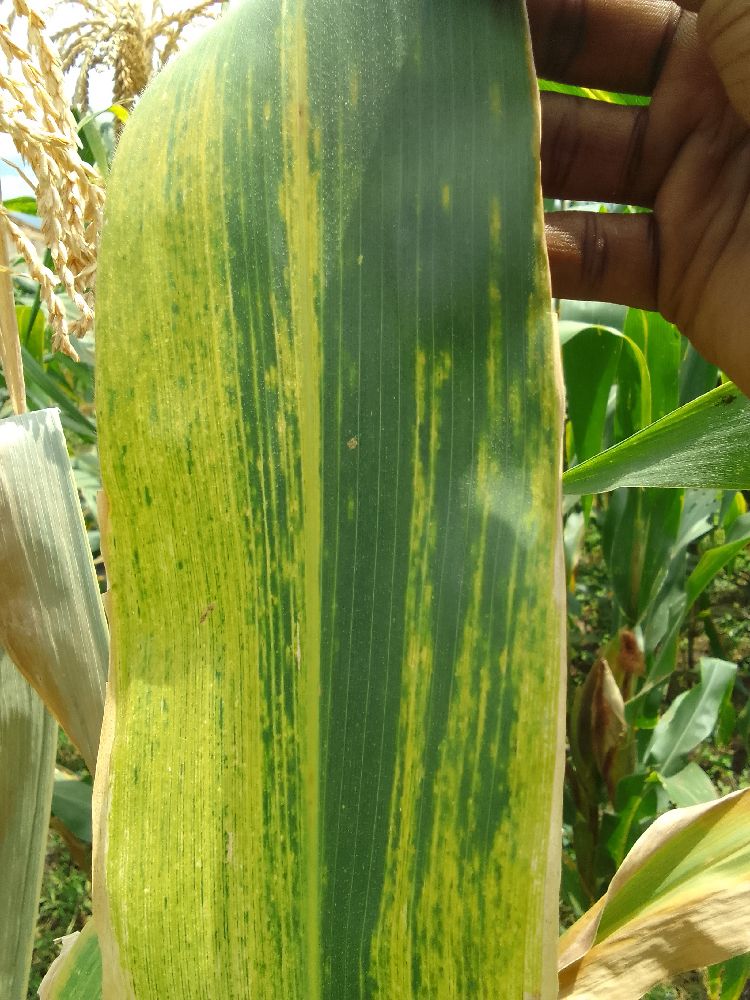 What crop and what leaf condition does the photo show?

maize, maize lethal necrosis
